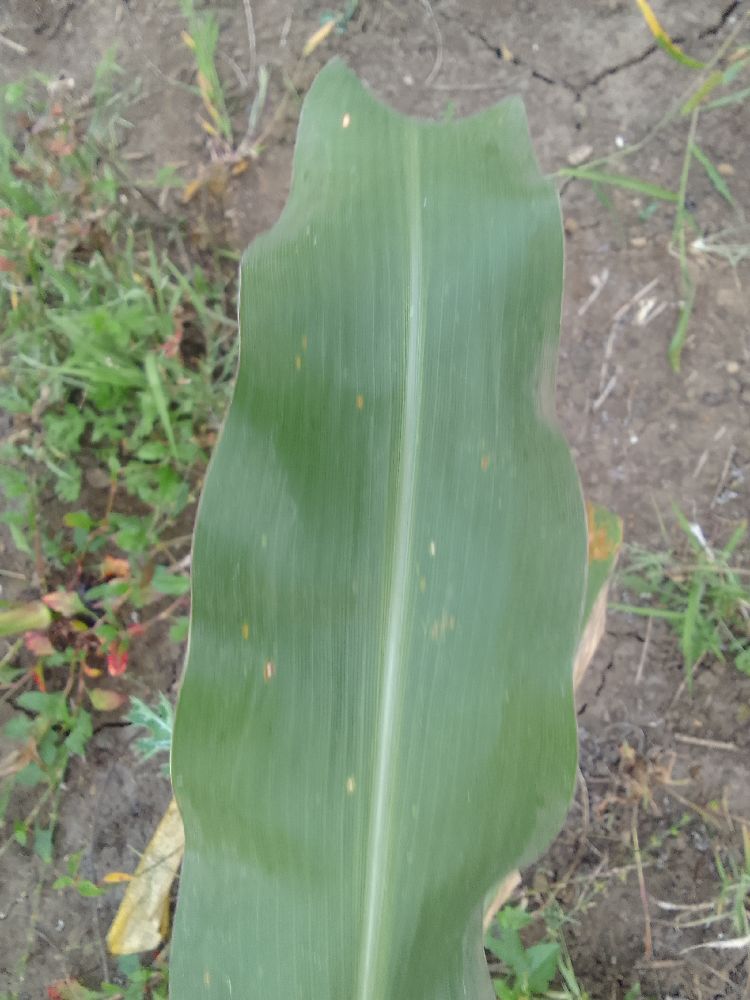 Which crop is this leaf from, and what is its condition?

maize, healthy
